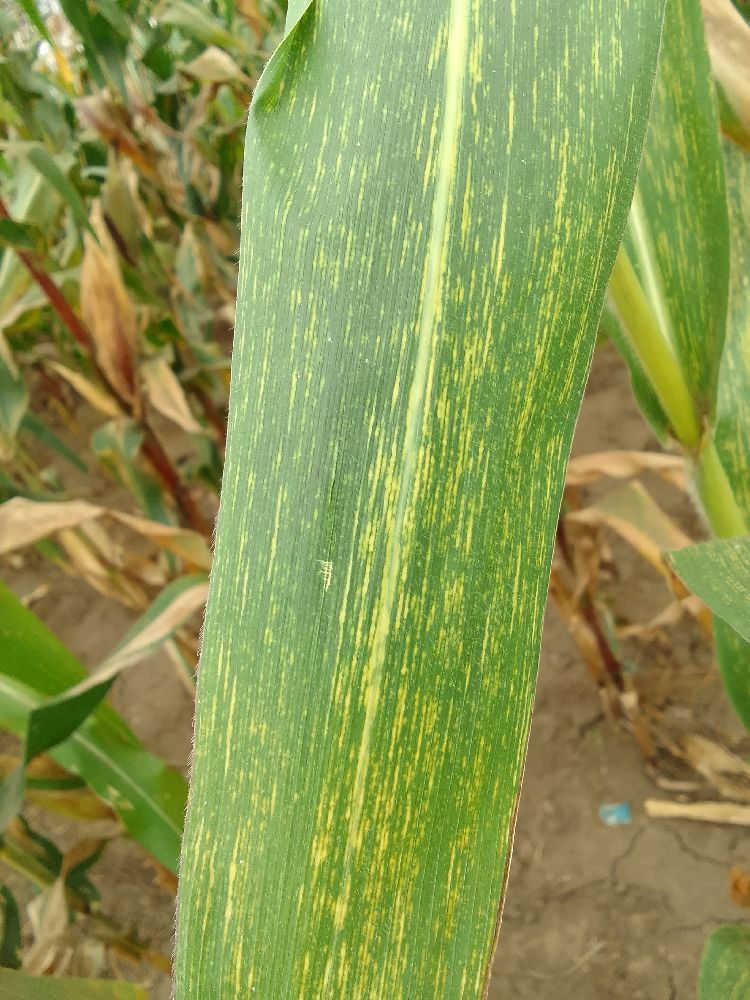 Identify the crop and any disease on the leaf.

maize, maize streak virus
